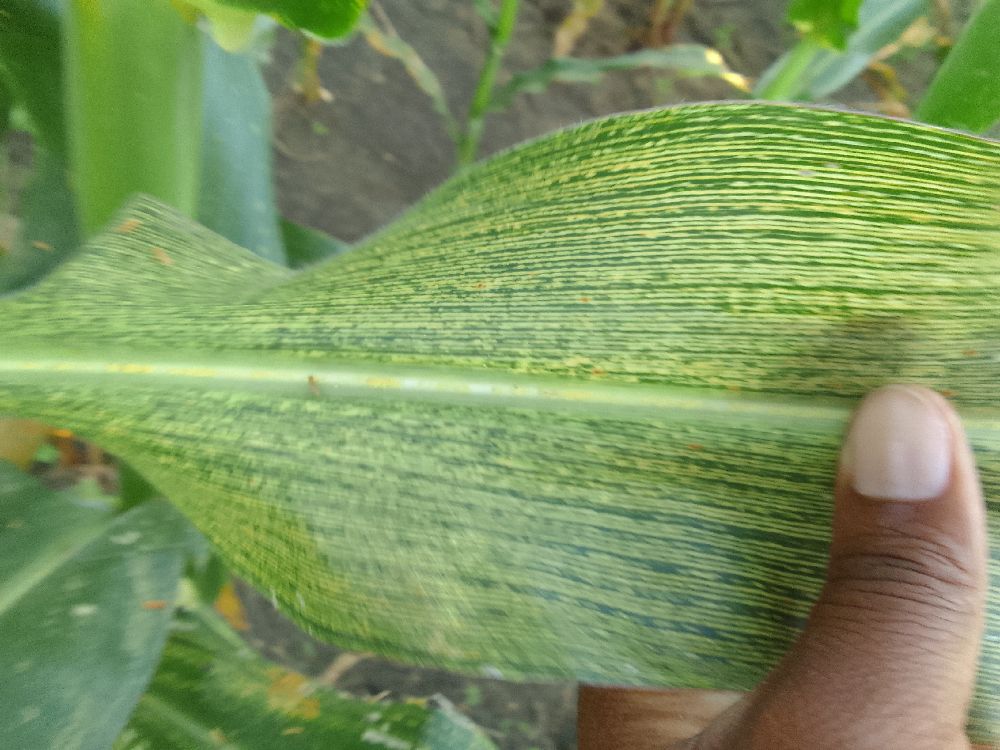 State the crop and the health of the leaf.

maize, maize streak virus
